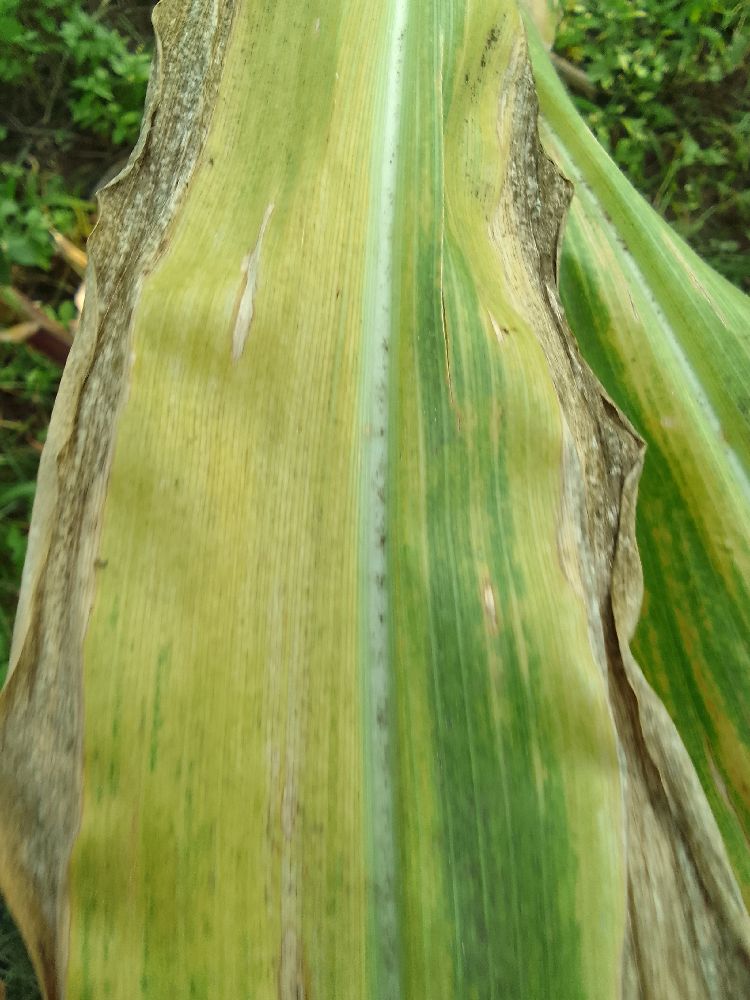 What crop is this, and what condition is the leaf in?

maize, maize lethal necrosis
